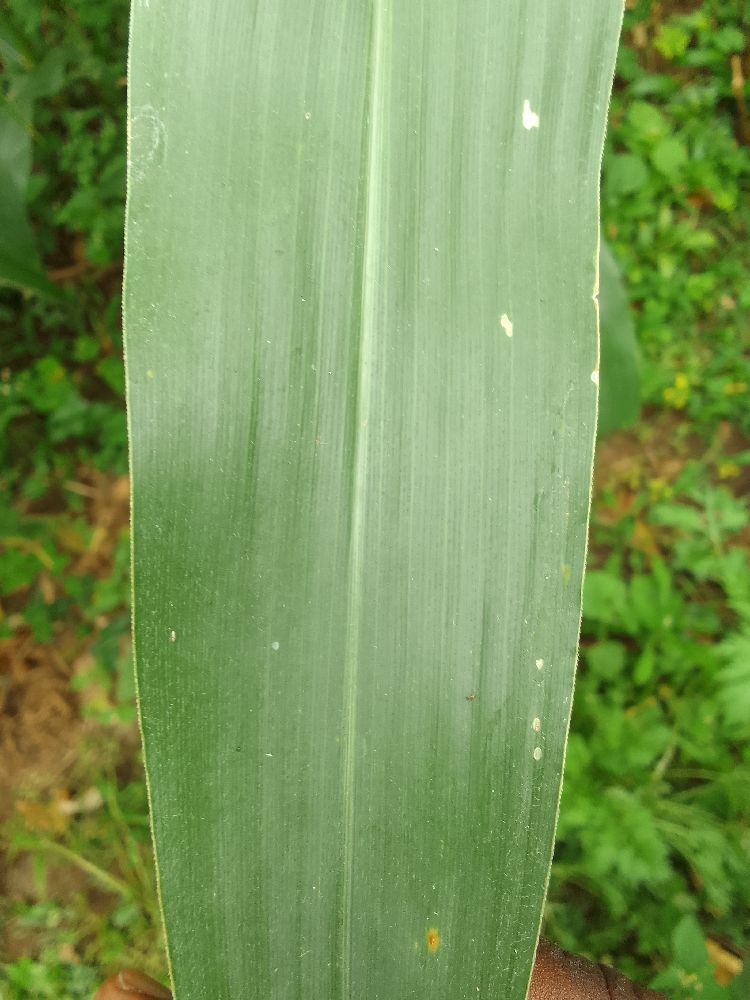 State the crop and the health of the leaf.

maize, healthy
